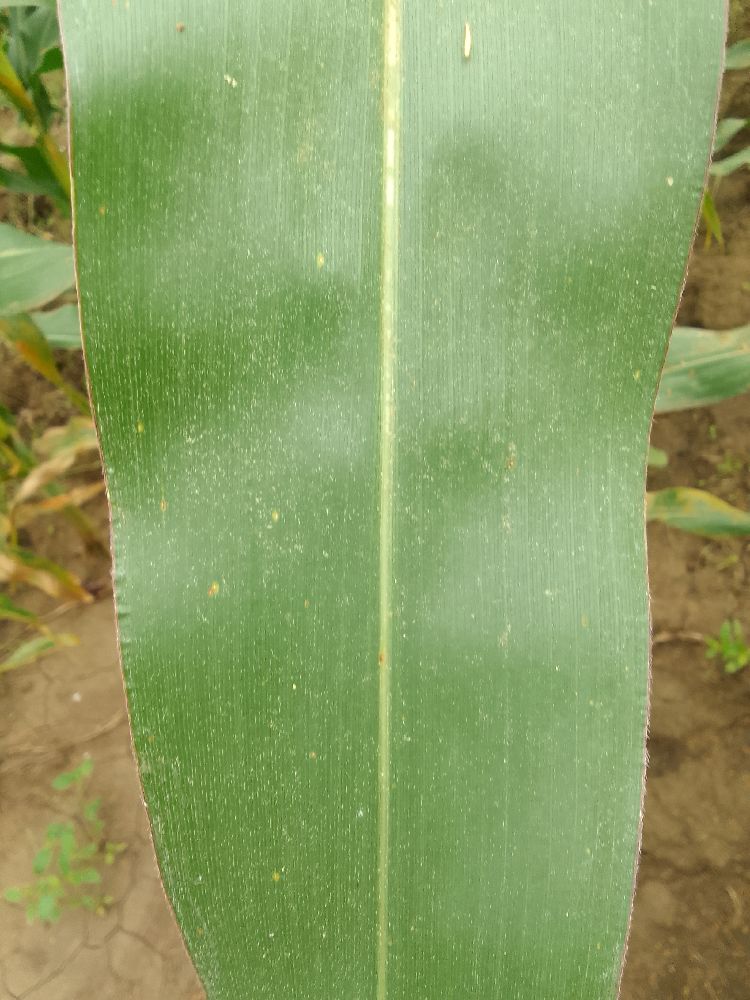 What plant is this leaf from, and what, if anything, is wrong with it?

maize, healthy
